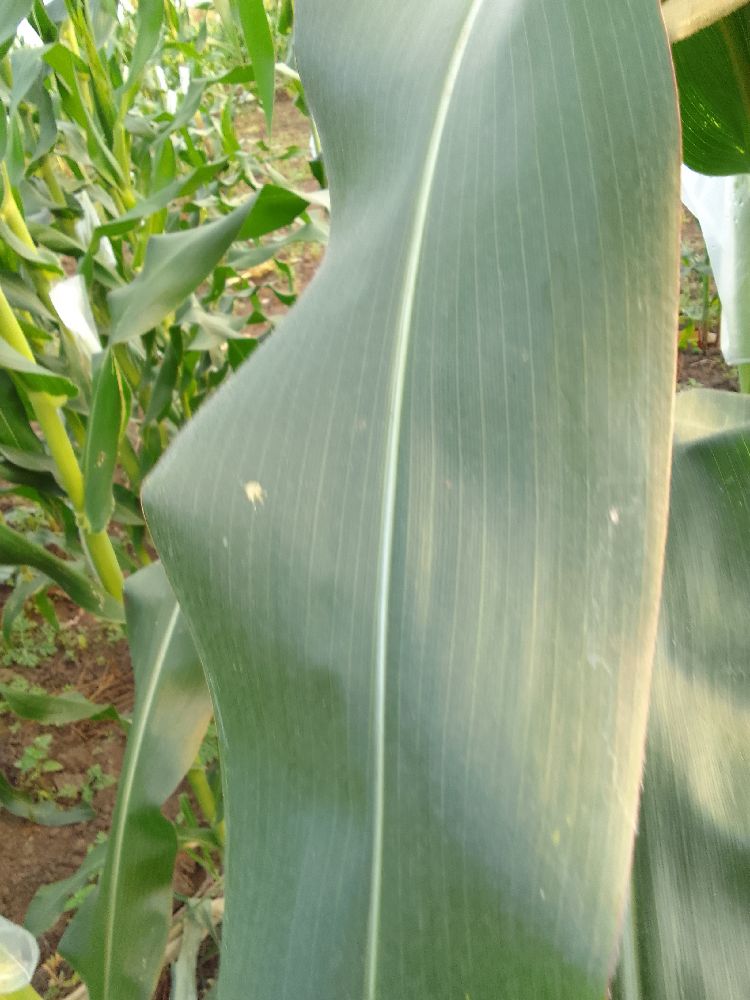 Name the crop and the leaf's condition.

maize, healthy
